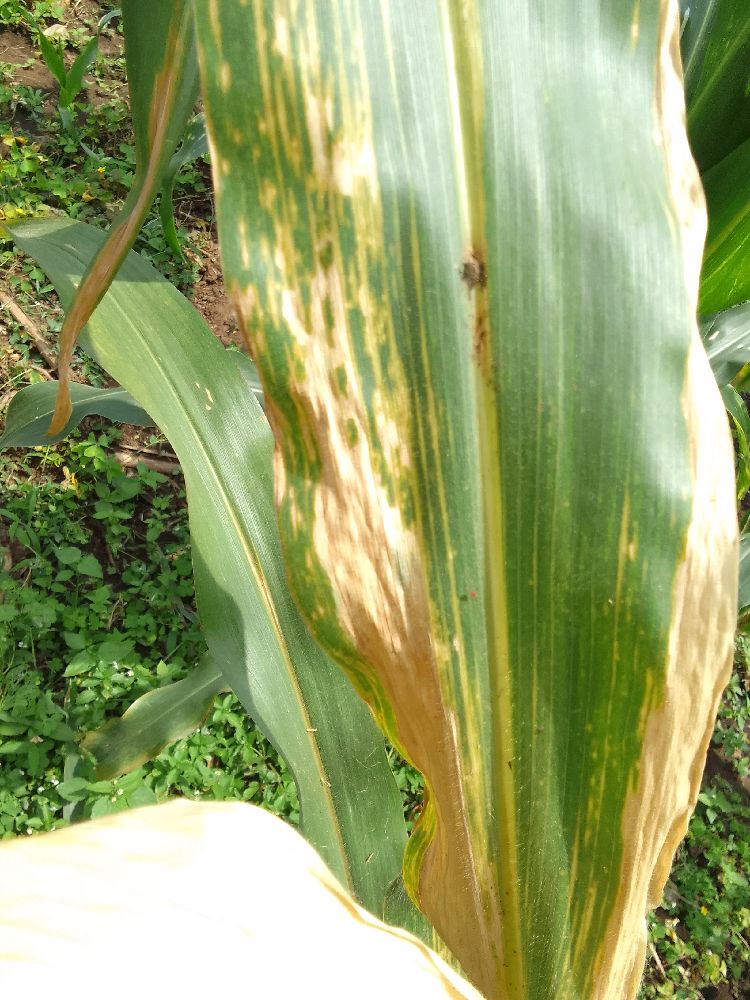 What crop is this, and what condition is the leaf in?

maize, maize lethal necrosis
